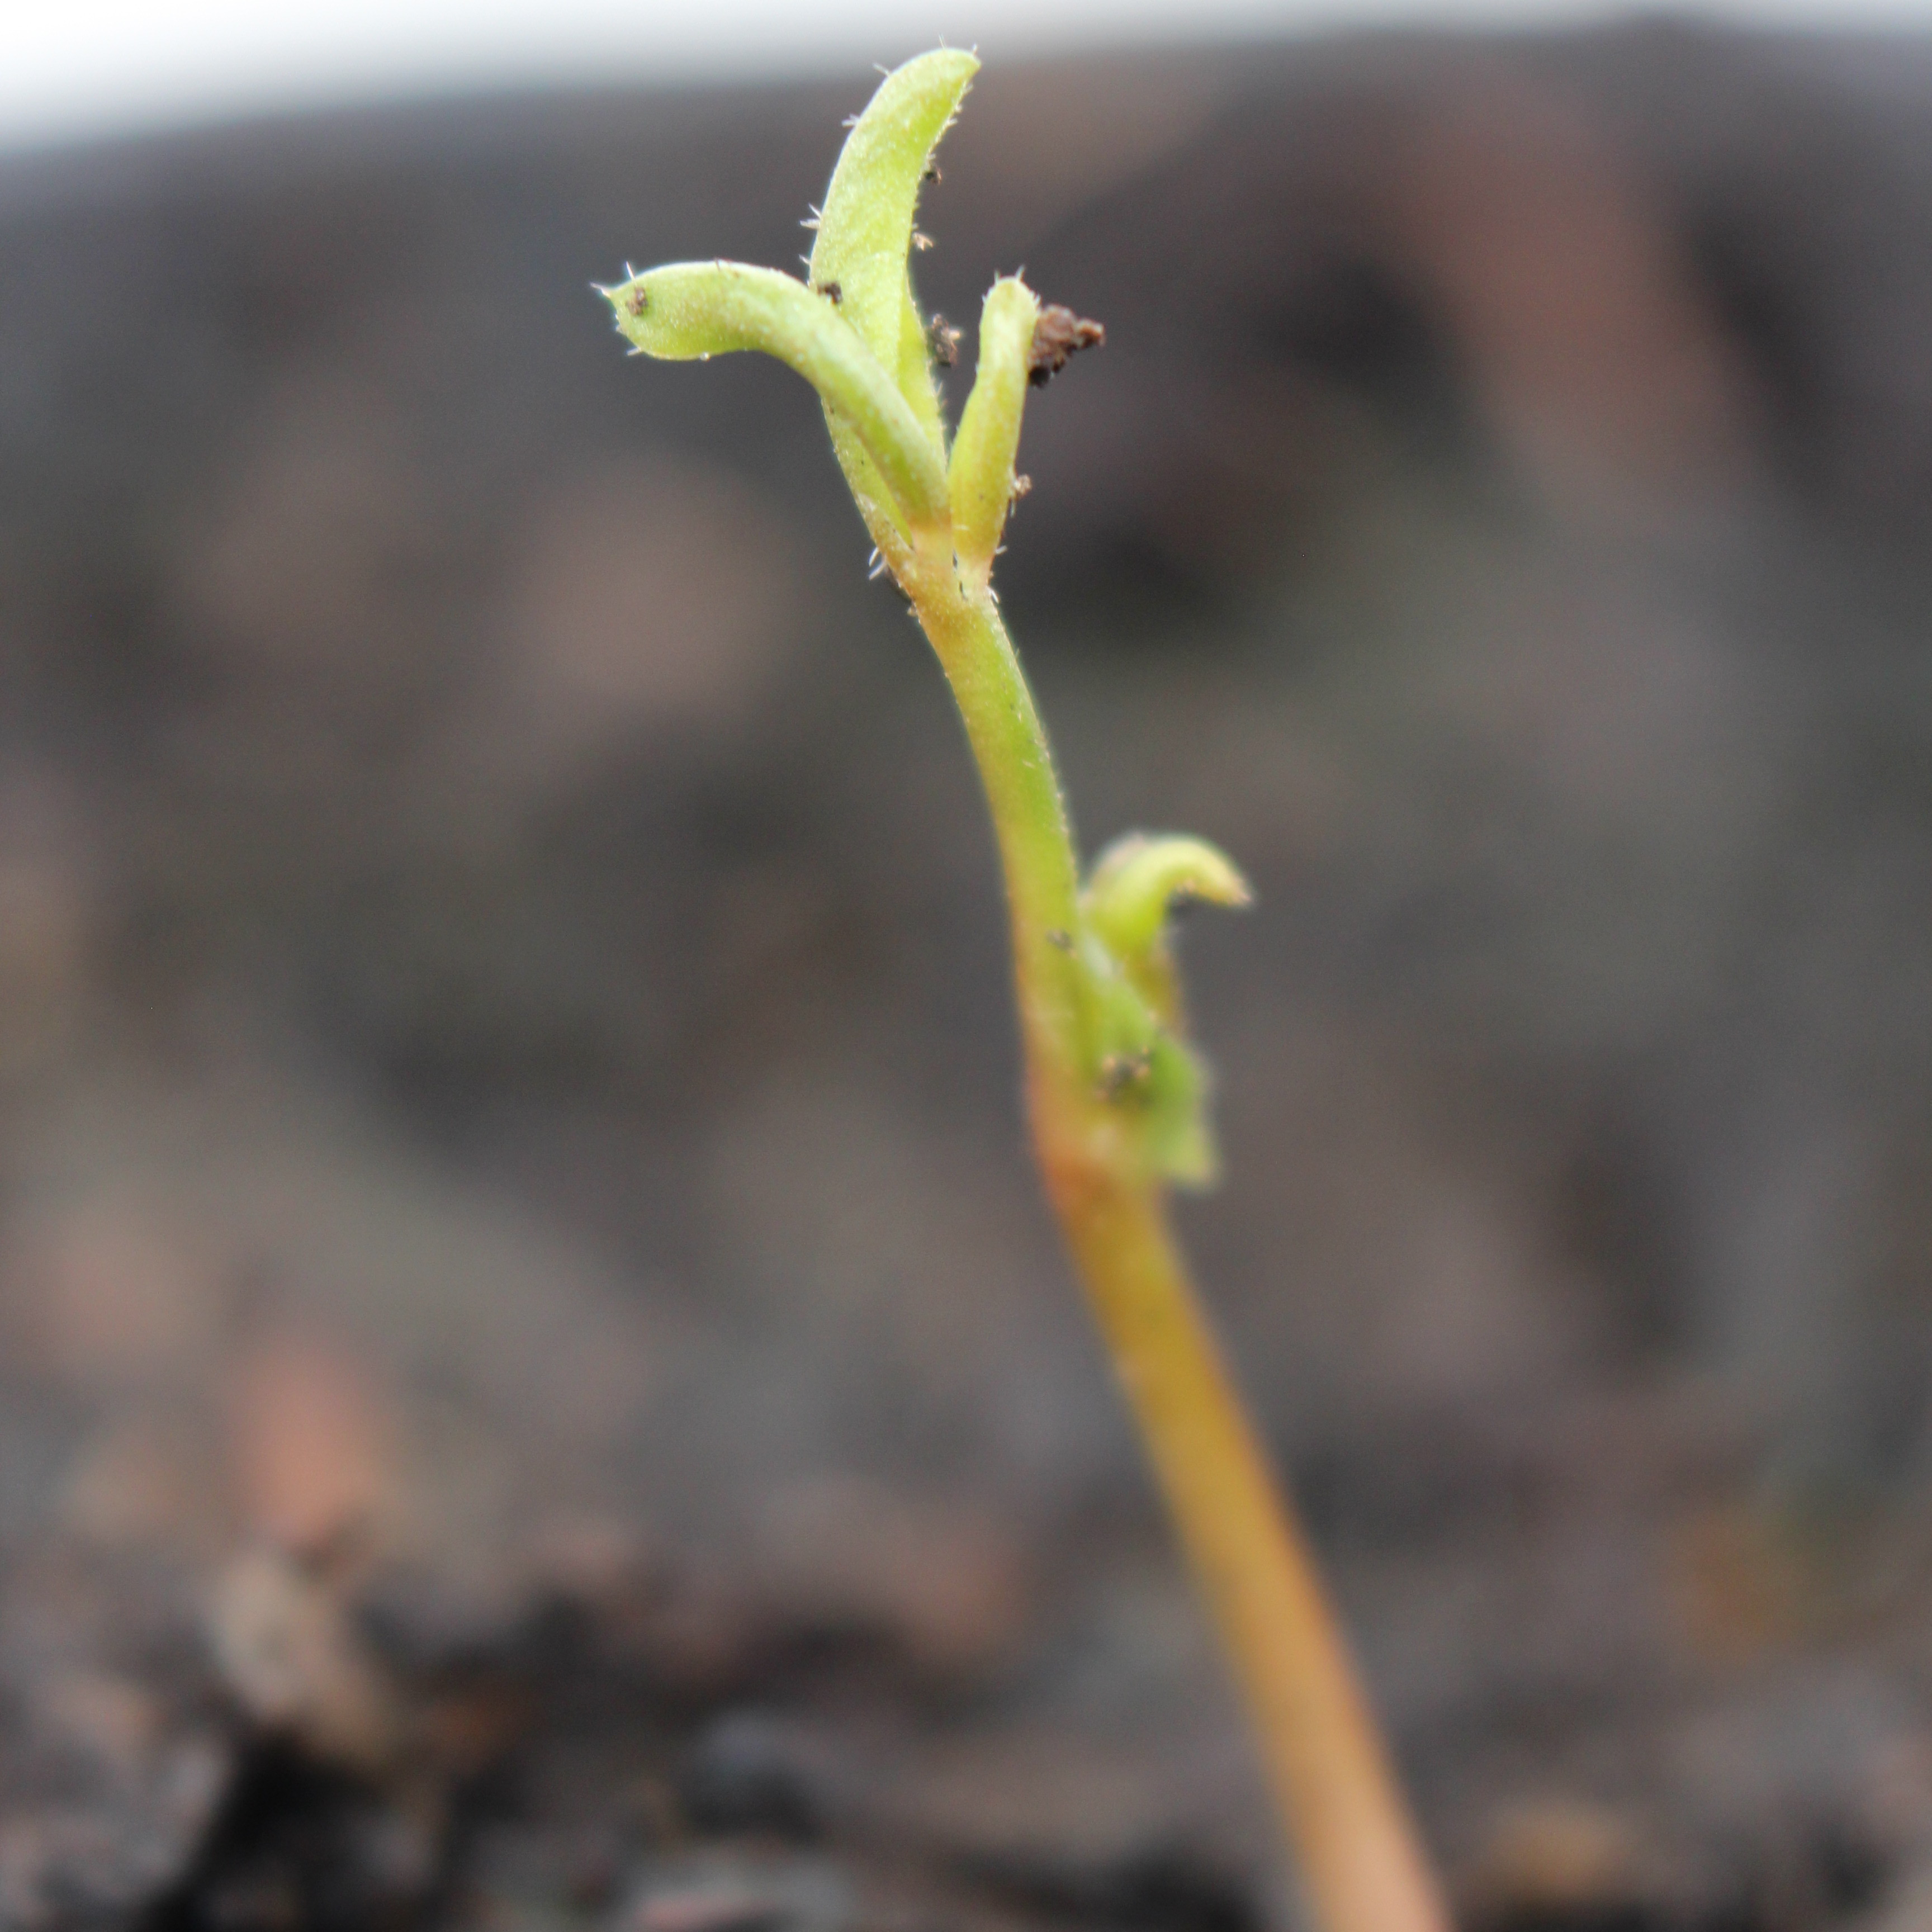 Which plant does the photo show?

Vicia sativa
